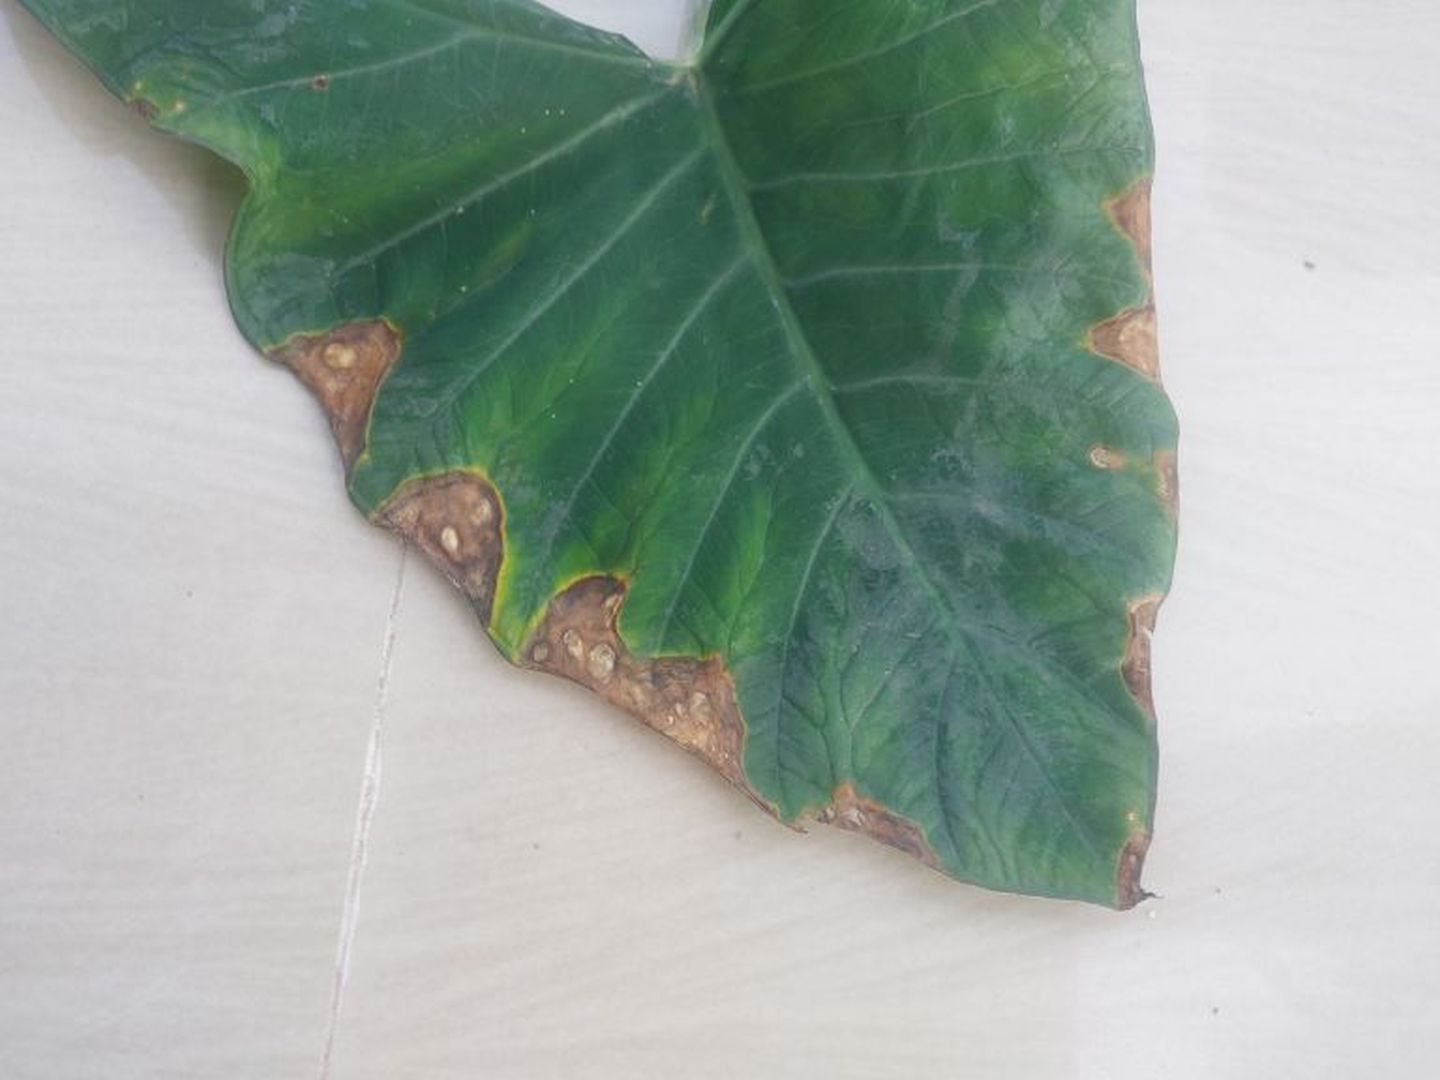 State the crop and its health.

taro, leaf blight
